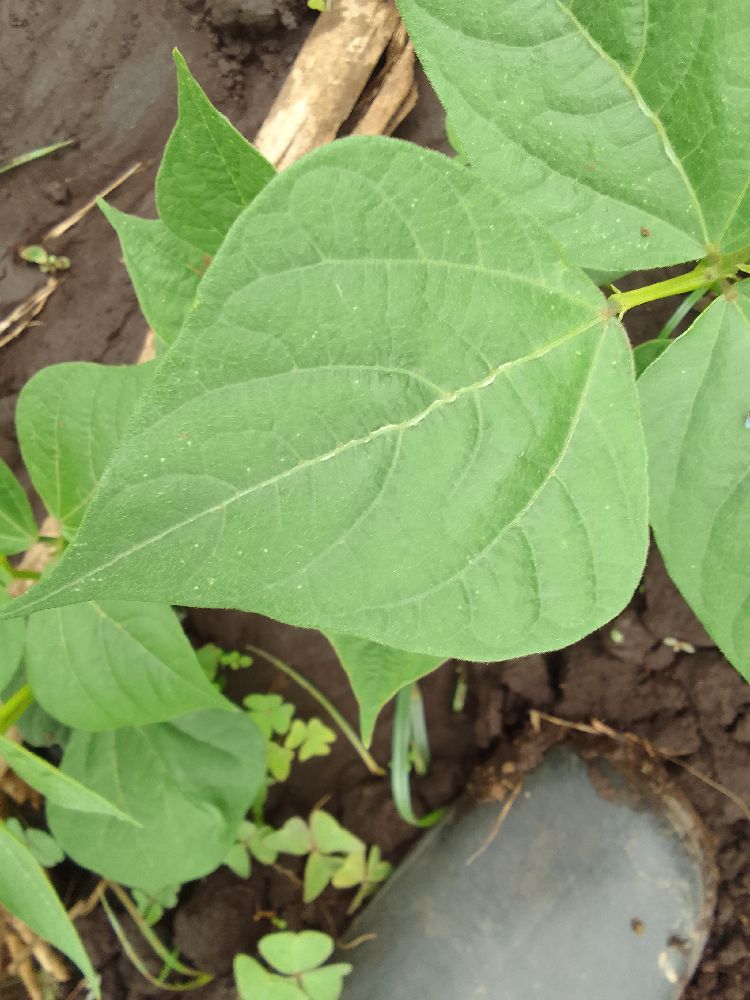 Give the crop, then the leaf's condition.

common bean, healthy
